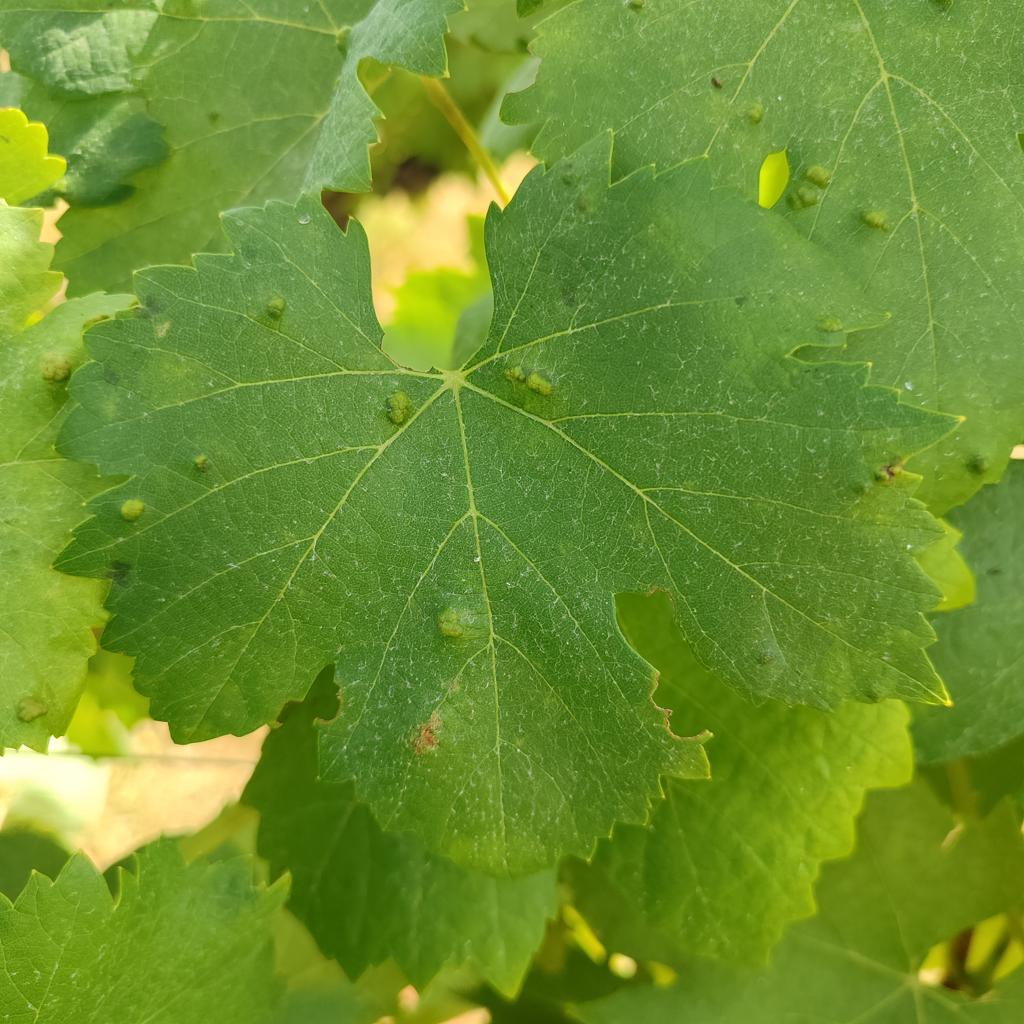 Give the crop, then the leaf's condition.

grapevine, erineum mite
